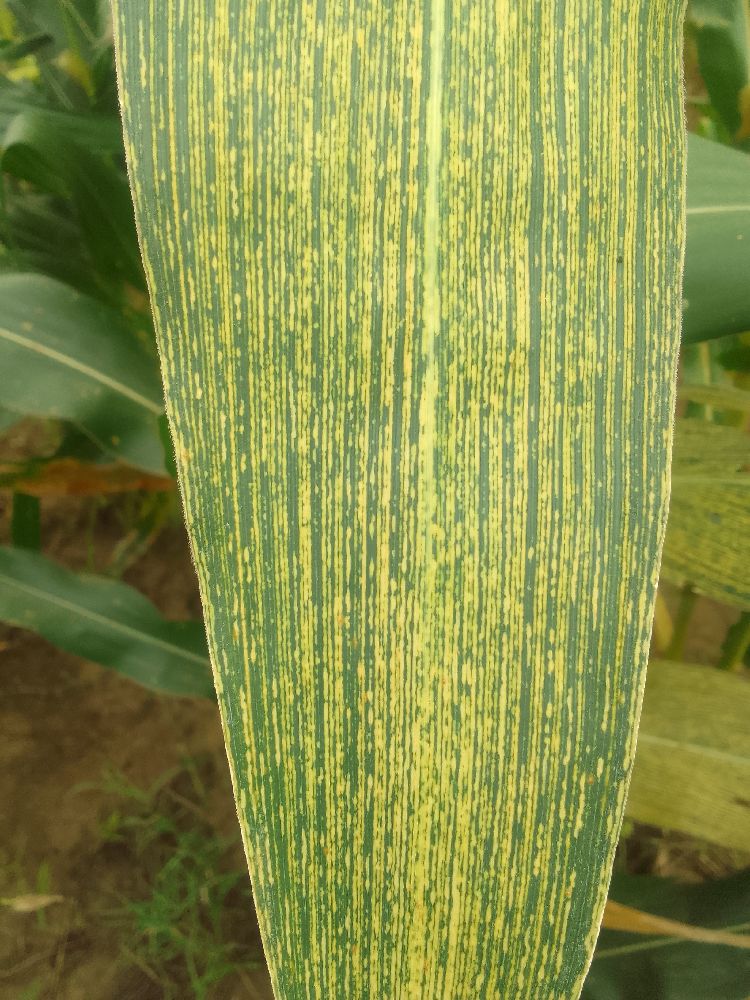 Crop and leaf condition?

maize, maize streak virus
